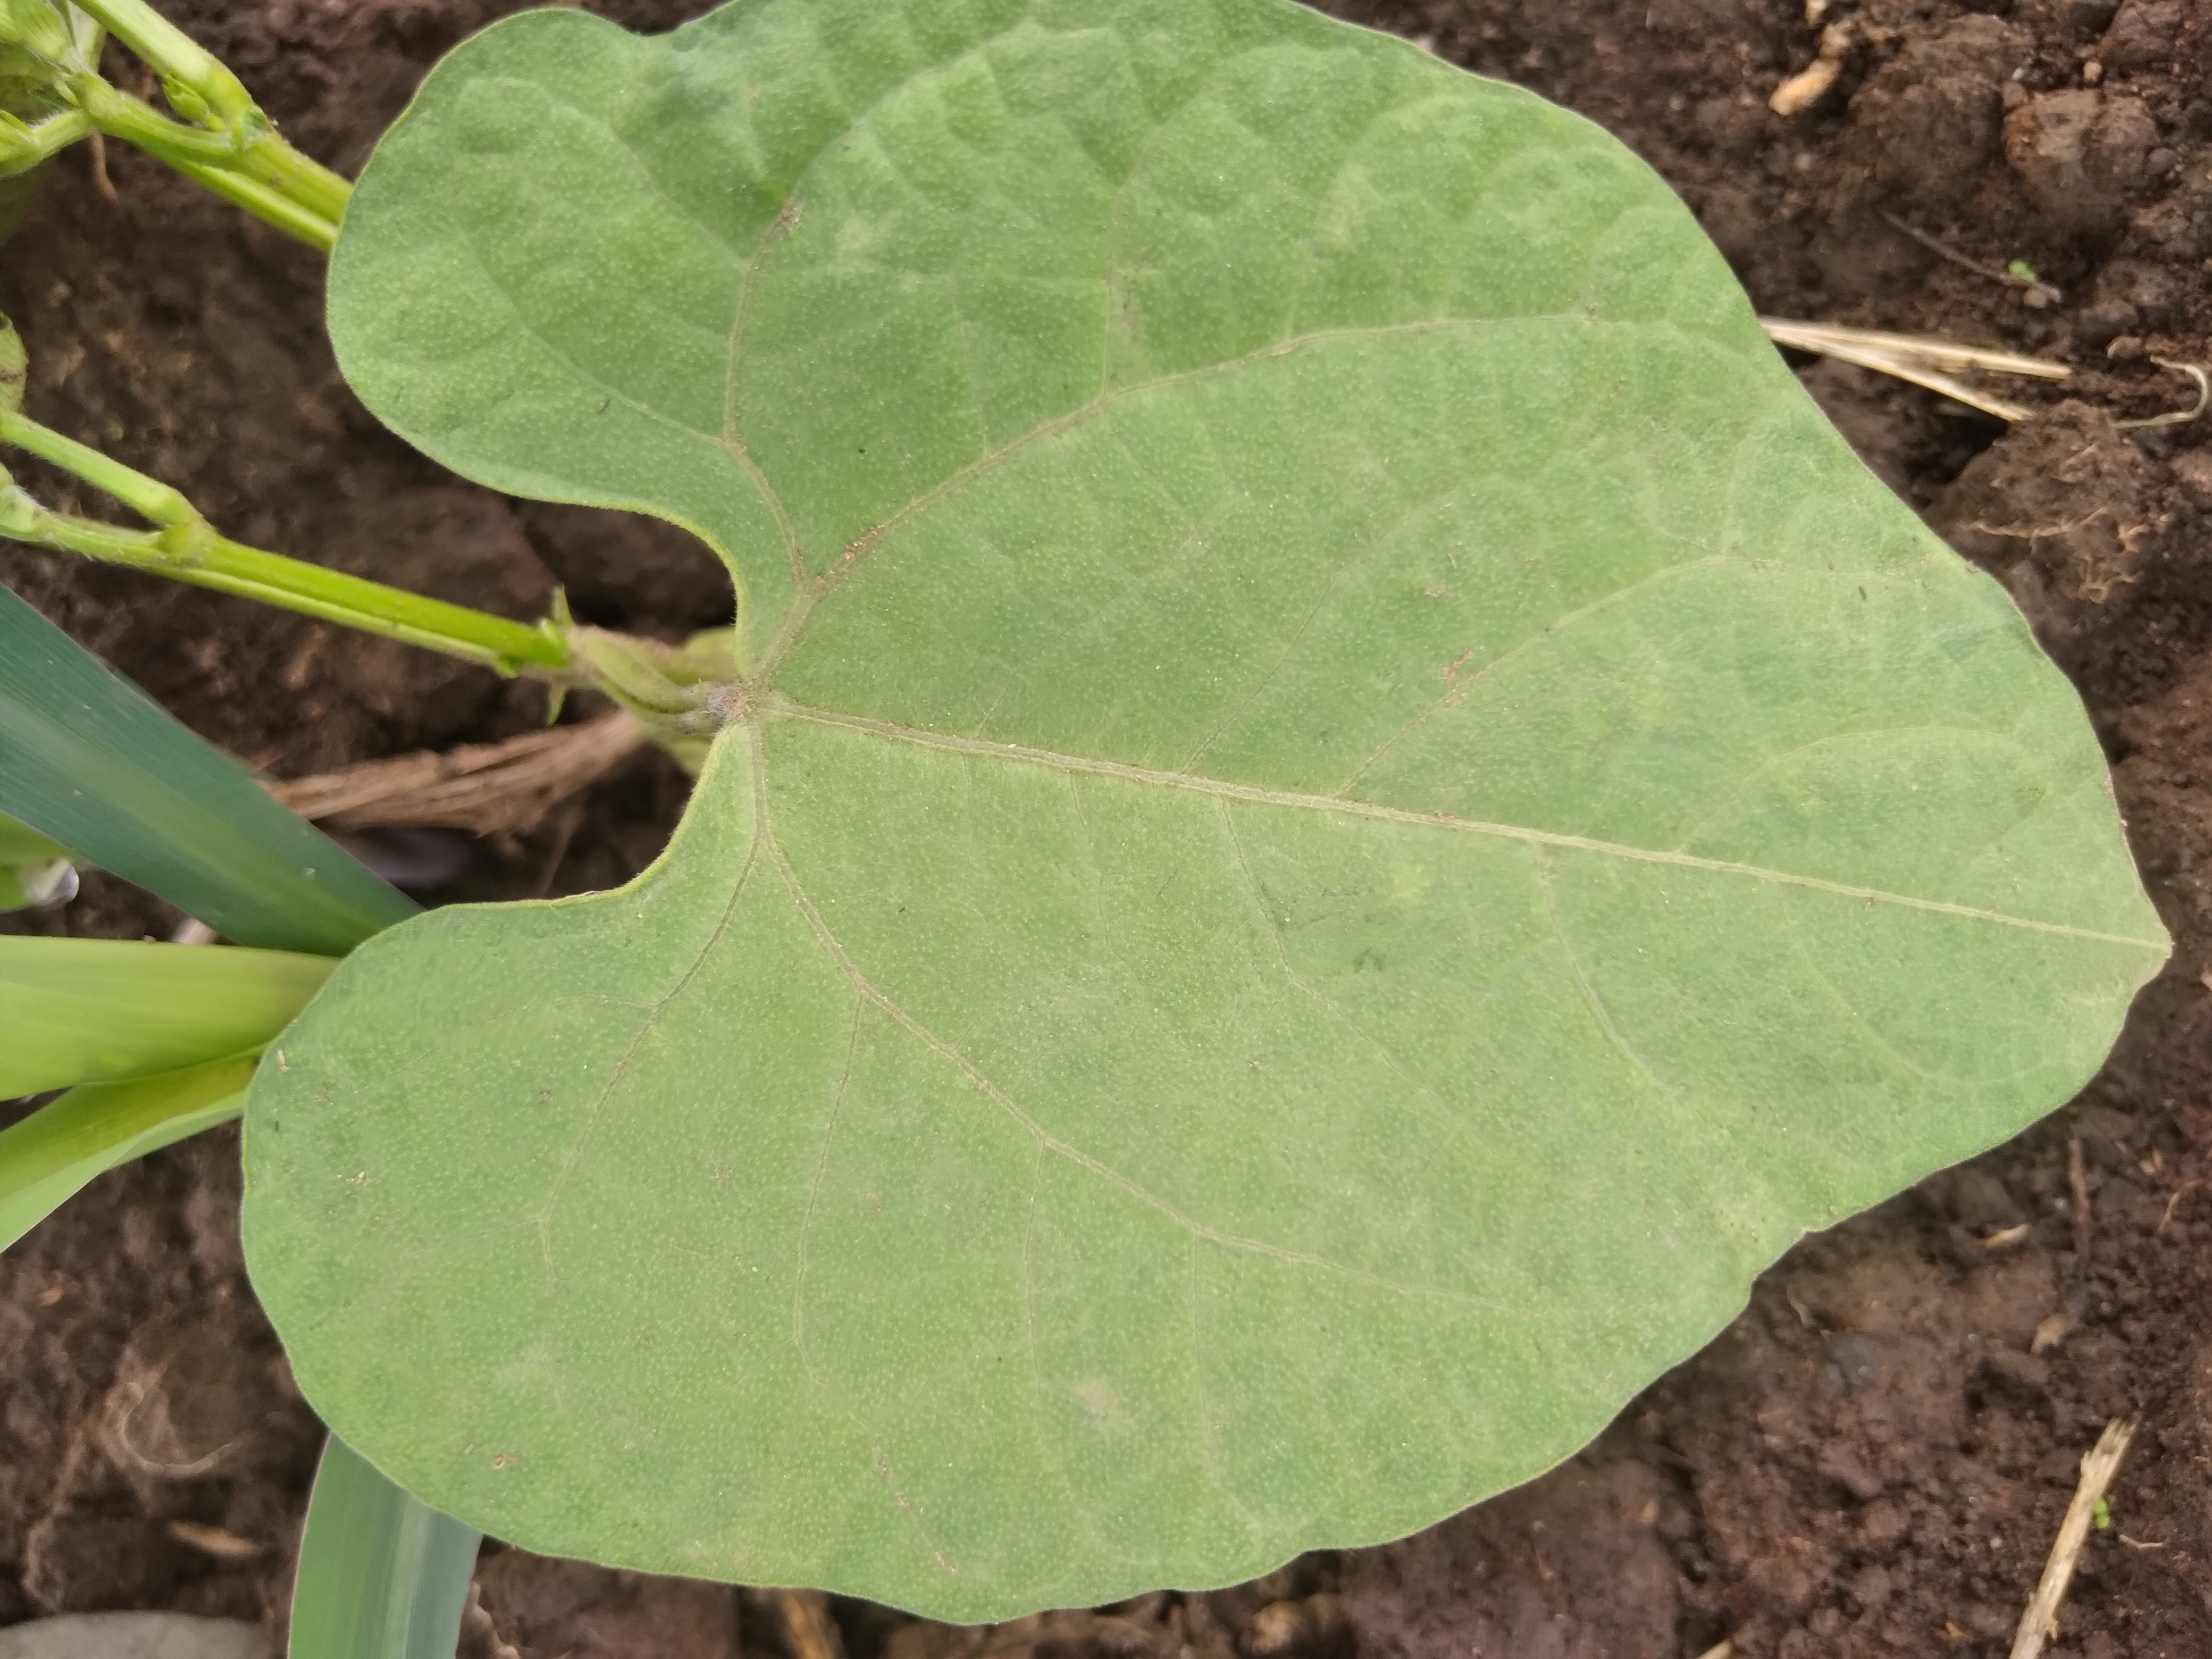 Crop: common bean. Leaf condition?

healthy
